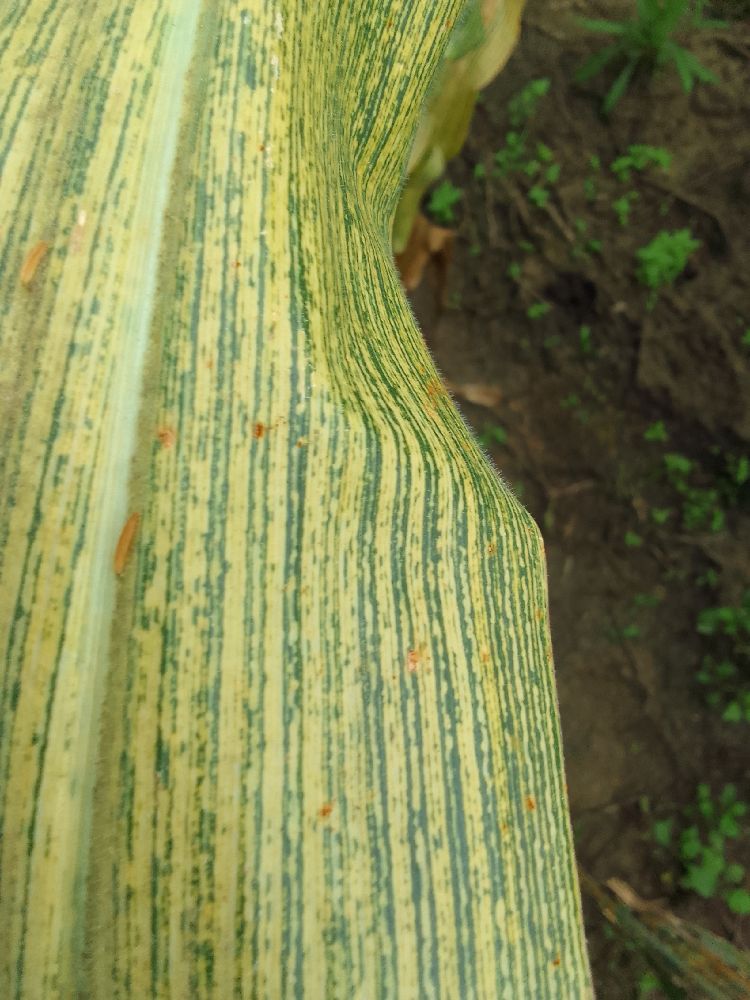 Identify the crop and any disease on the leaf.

maize, maize streak virus
